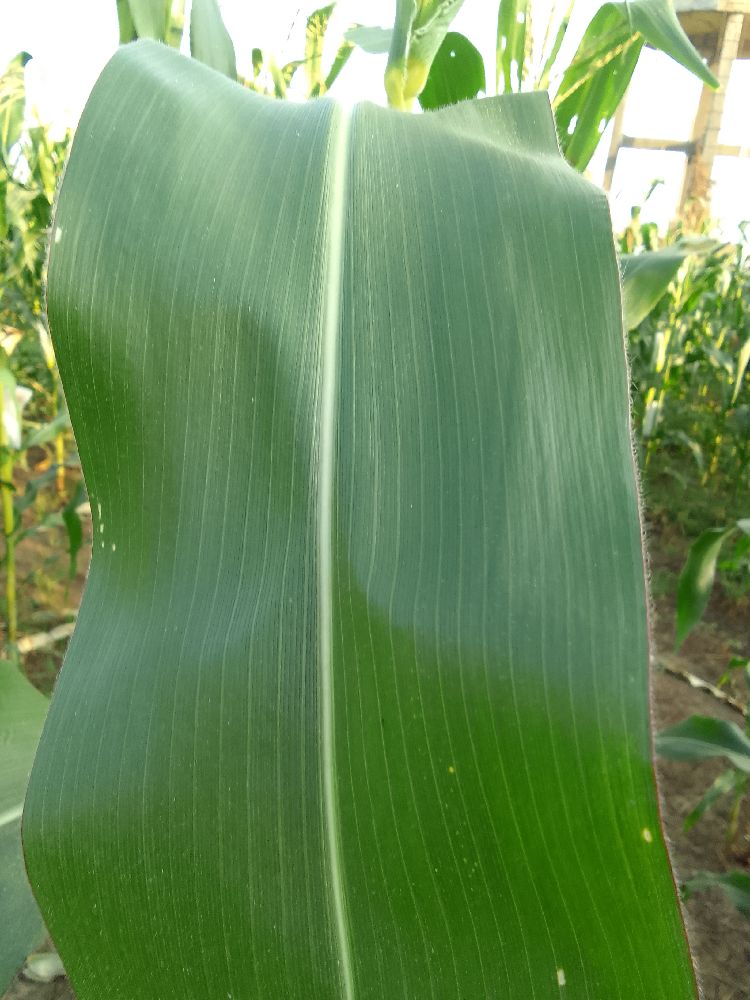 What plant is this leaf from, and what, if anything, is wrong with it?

maize, healthy
